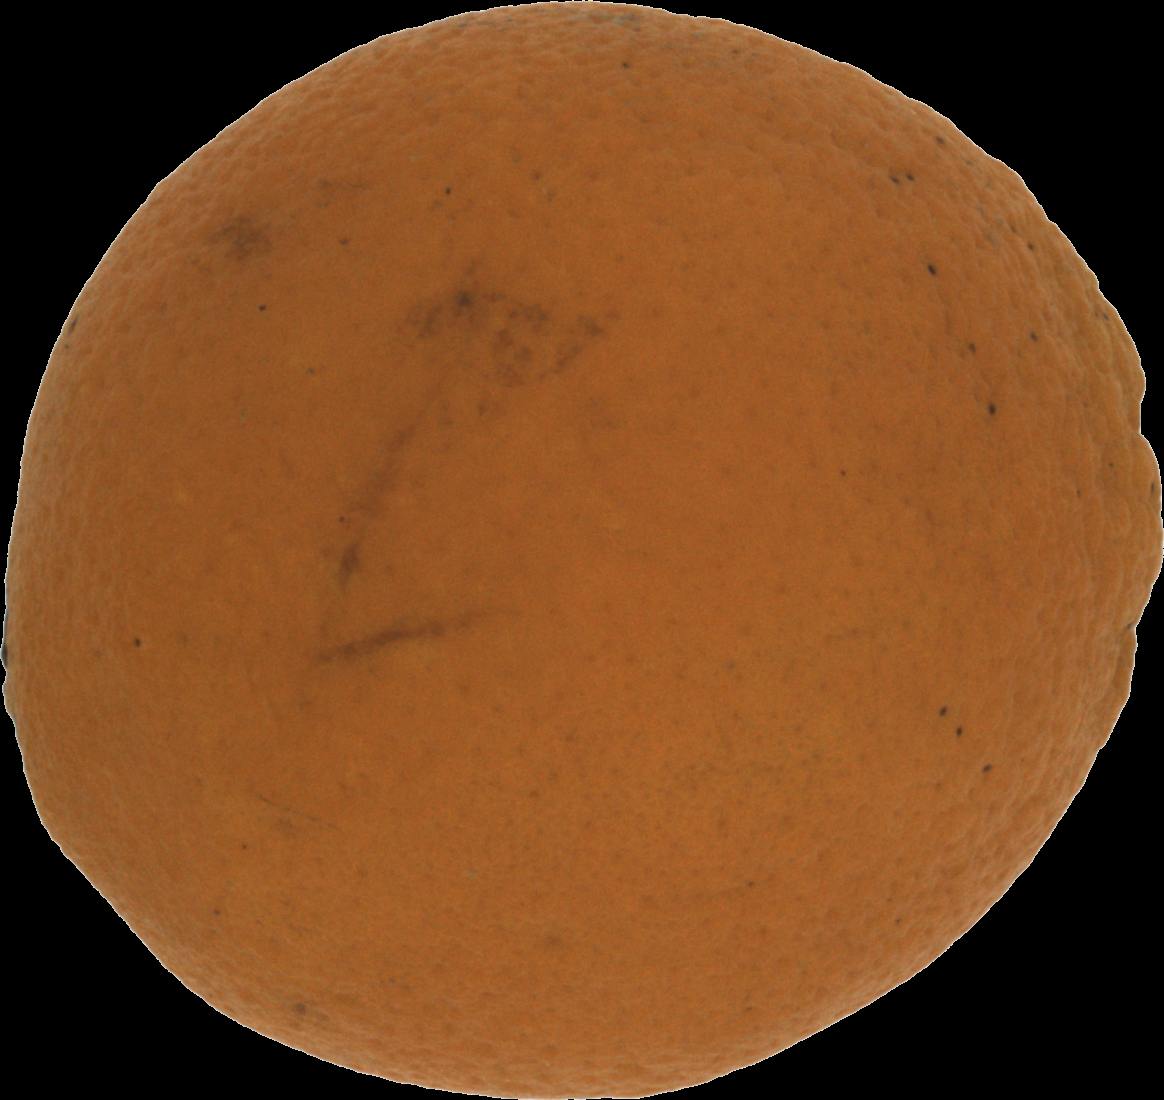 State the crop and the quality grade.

orange, bad
